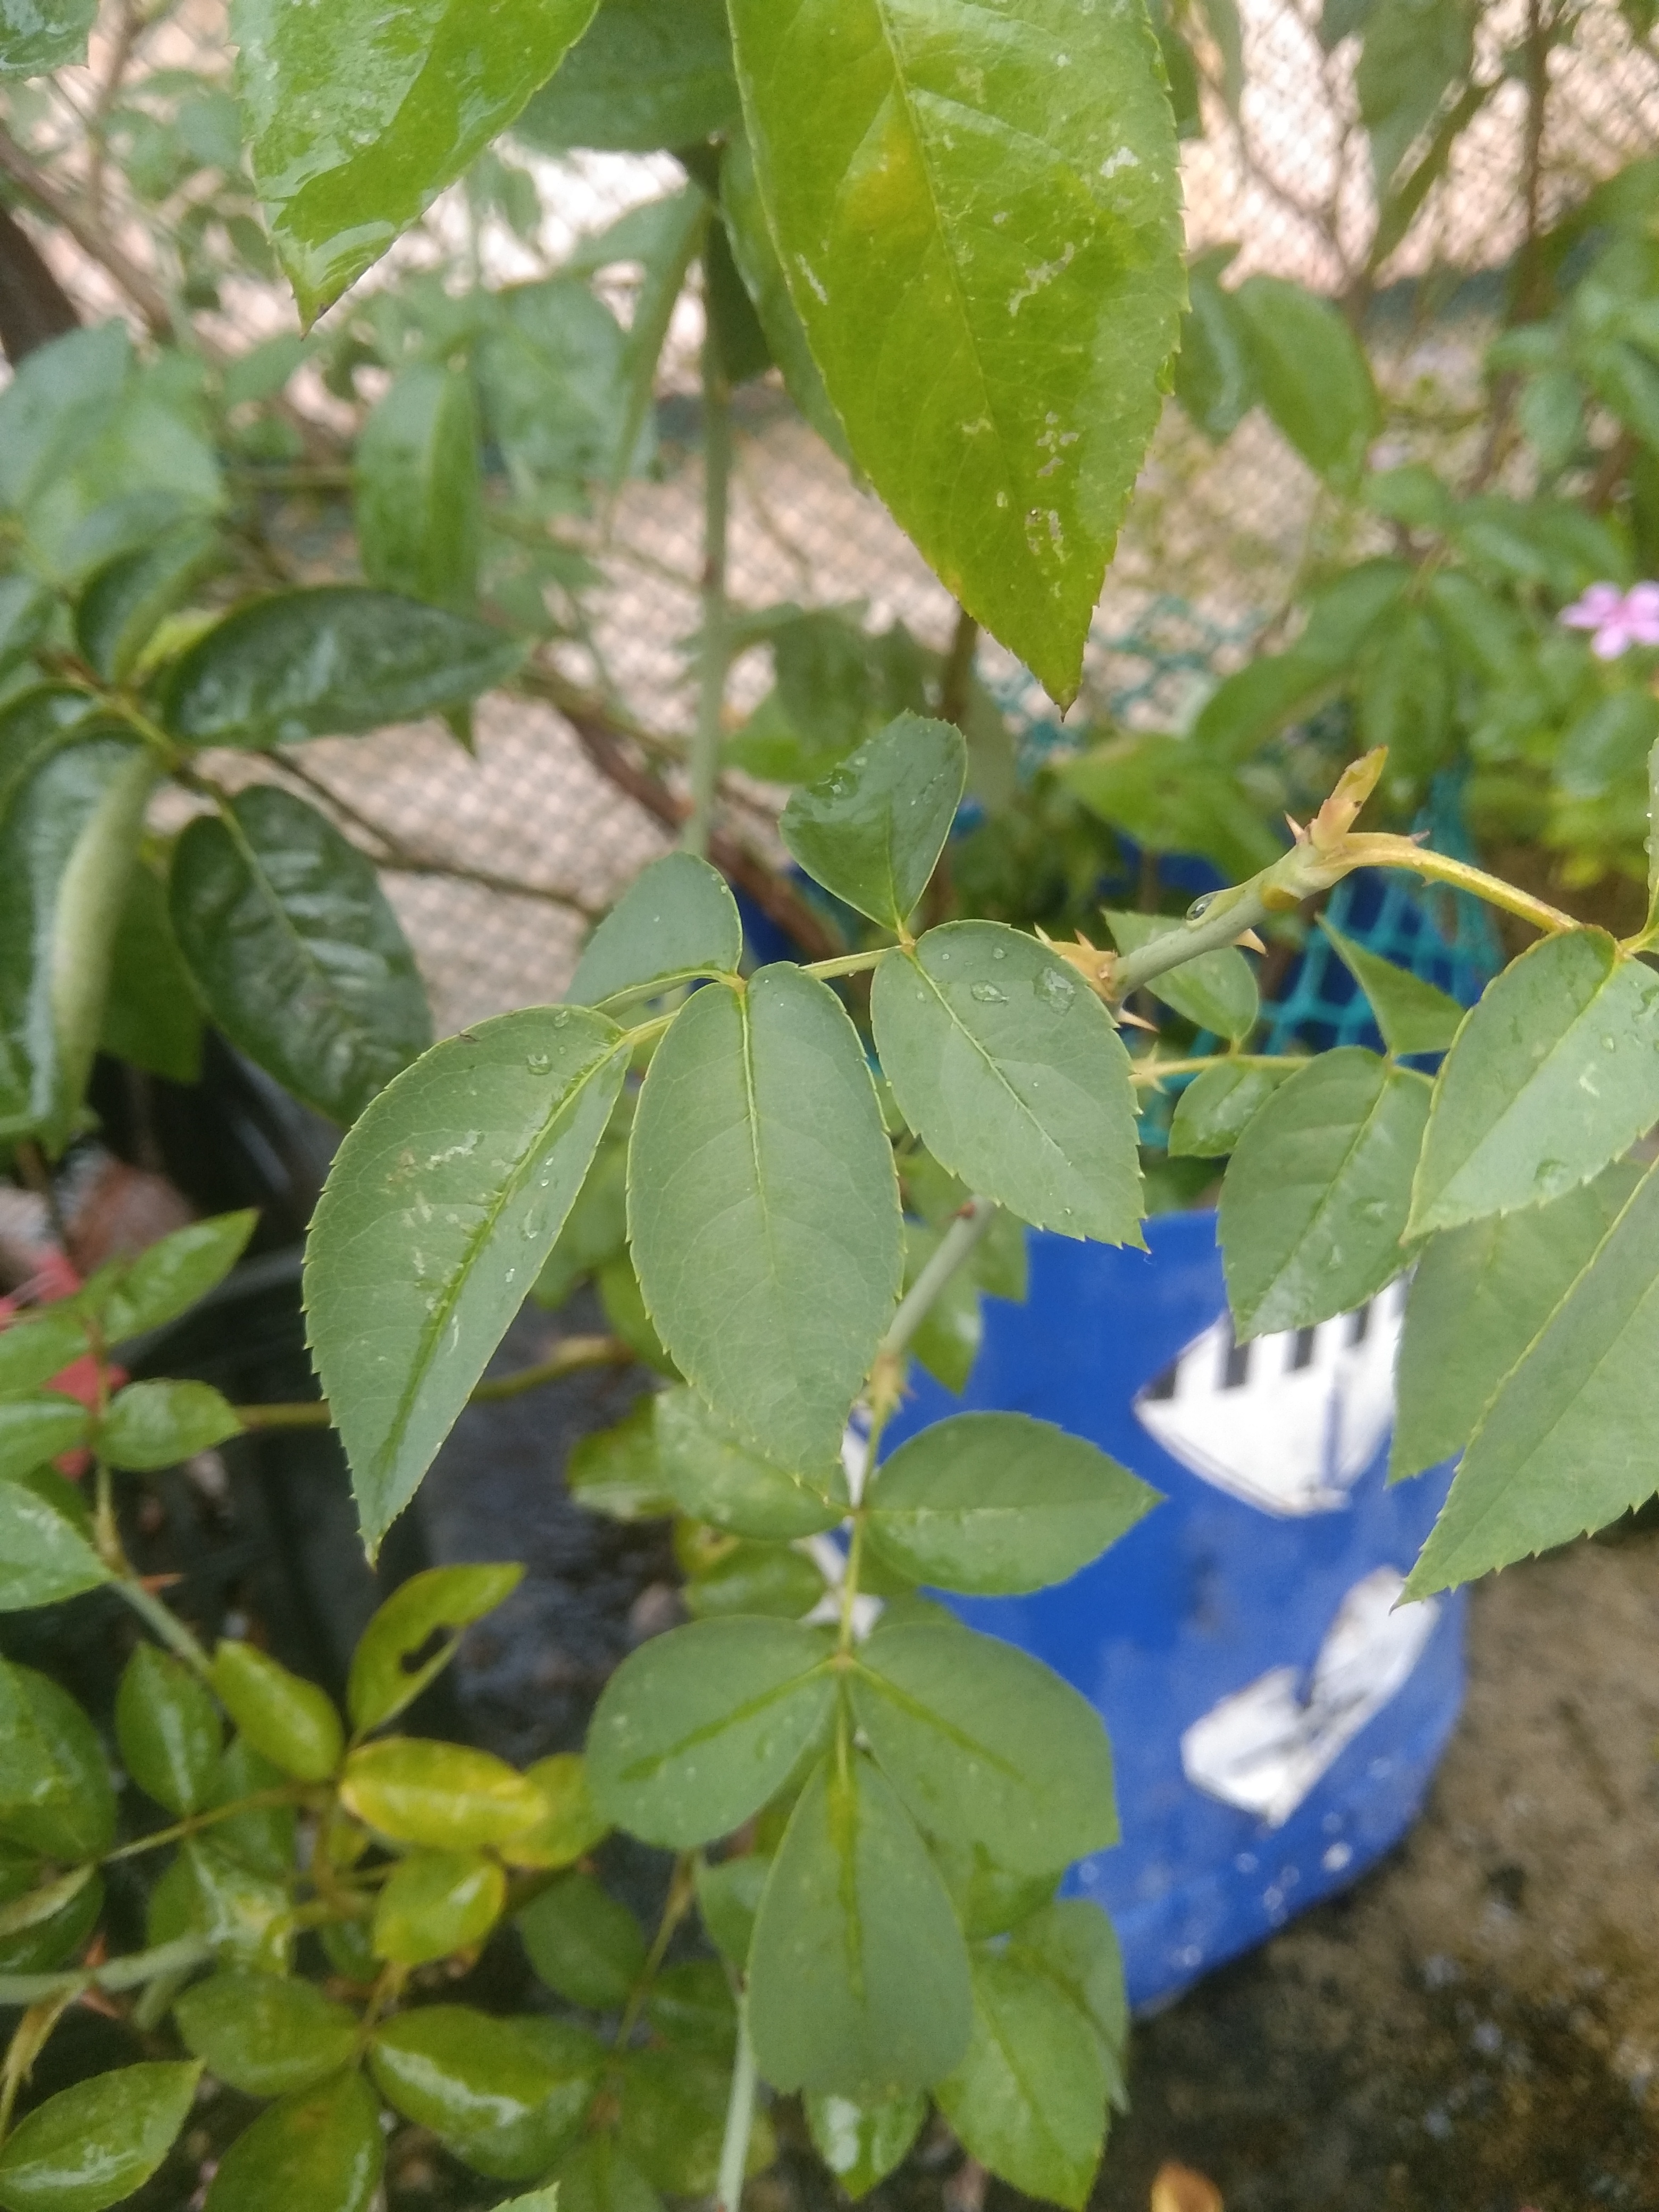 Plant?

rose
